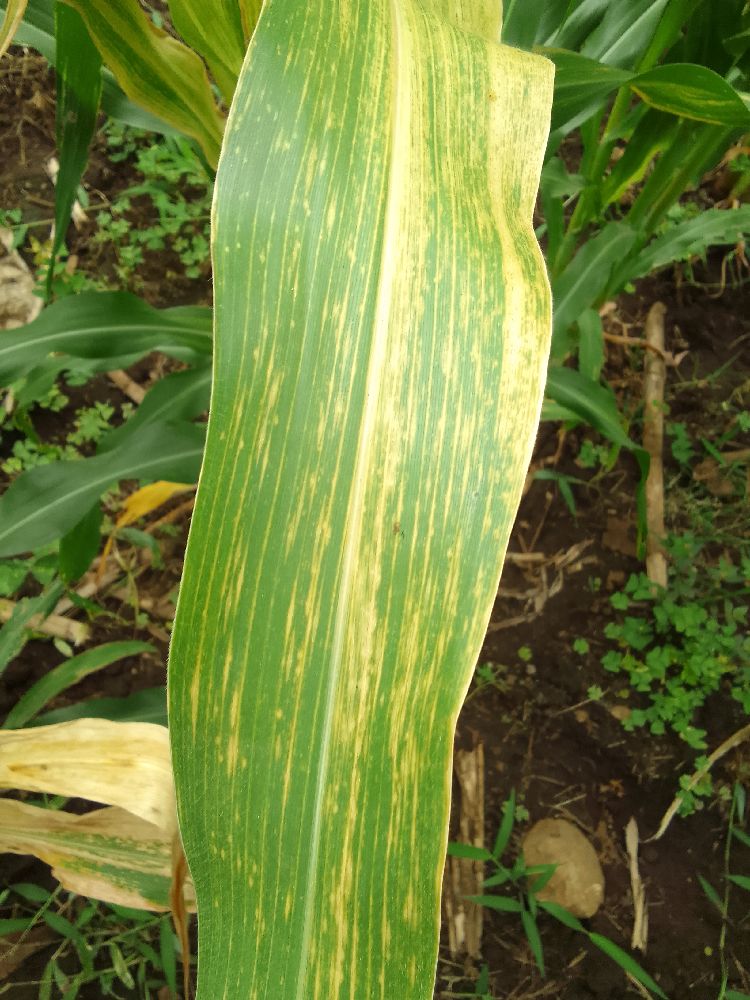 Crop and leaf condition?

maize, maize lethal necrosis
